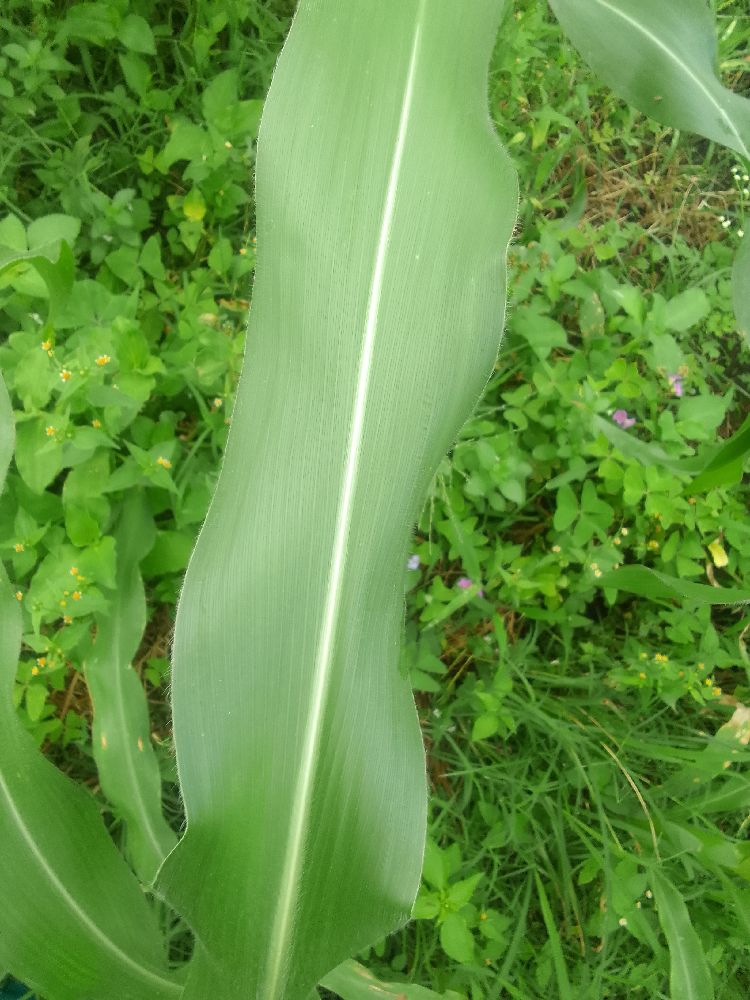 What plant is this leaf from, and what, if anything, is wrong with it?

maize, healthy
